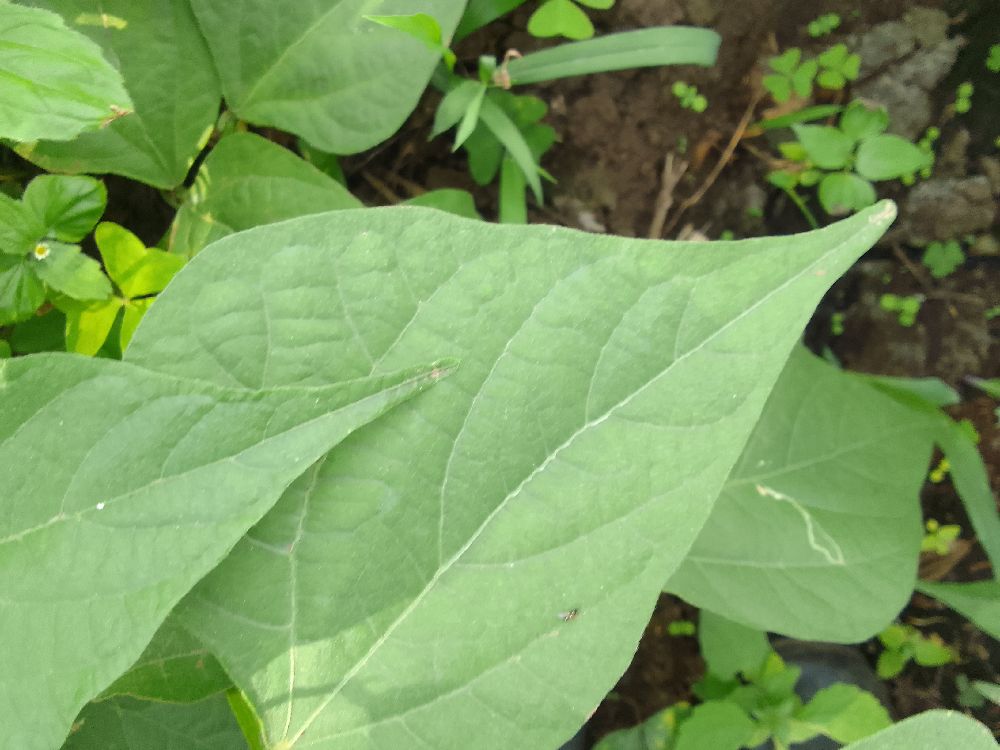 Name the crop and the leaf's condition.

common bean, healthy
